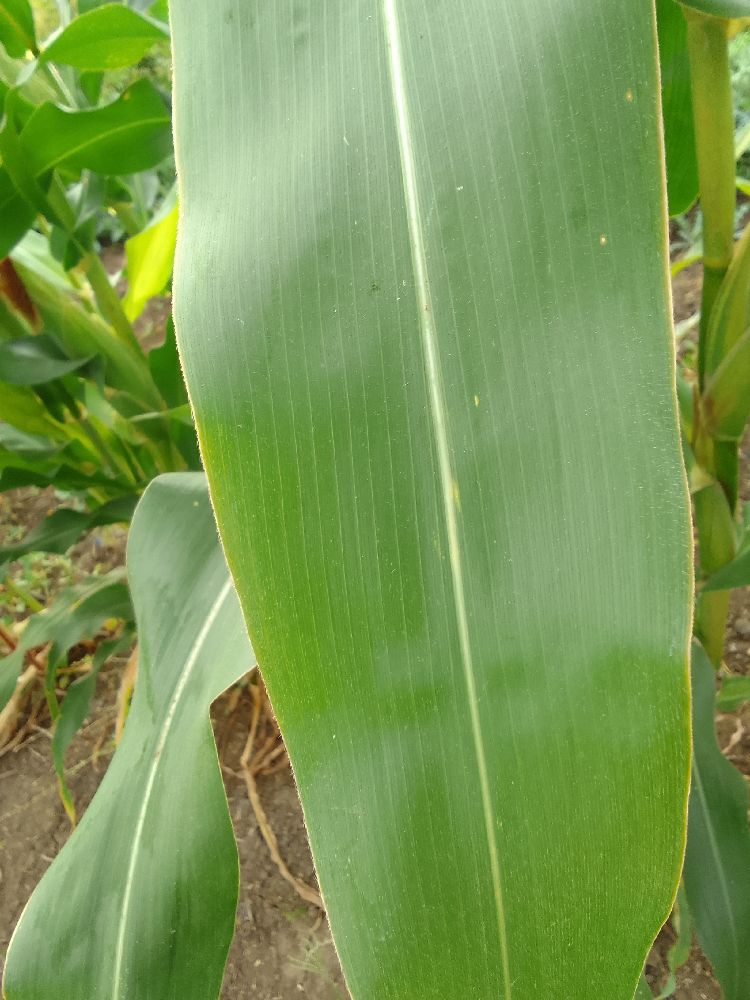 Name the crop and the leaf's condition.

maize, healthy
